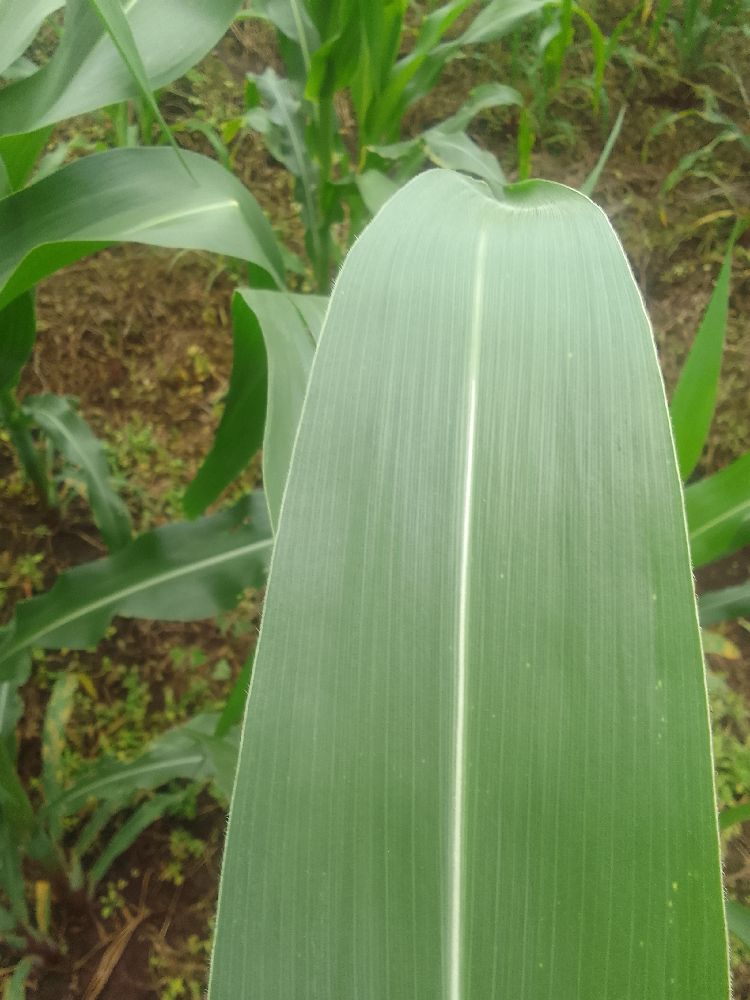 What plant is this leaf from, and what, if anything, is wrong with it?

maize, healthy
